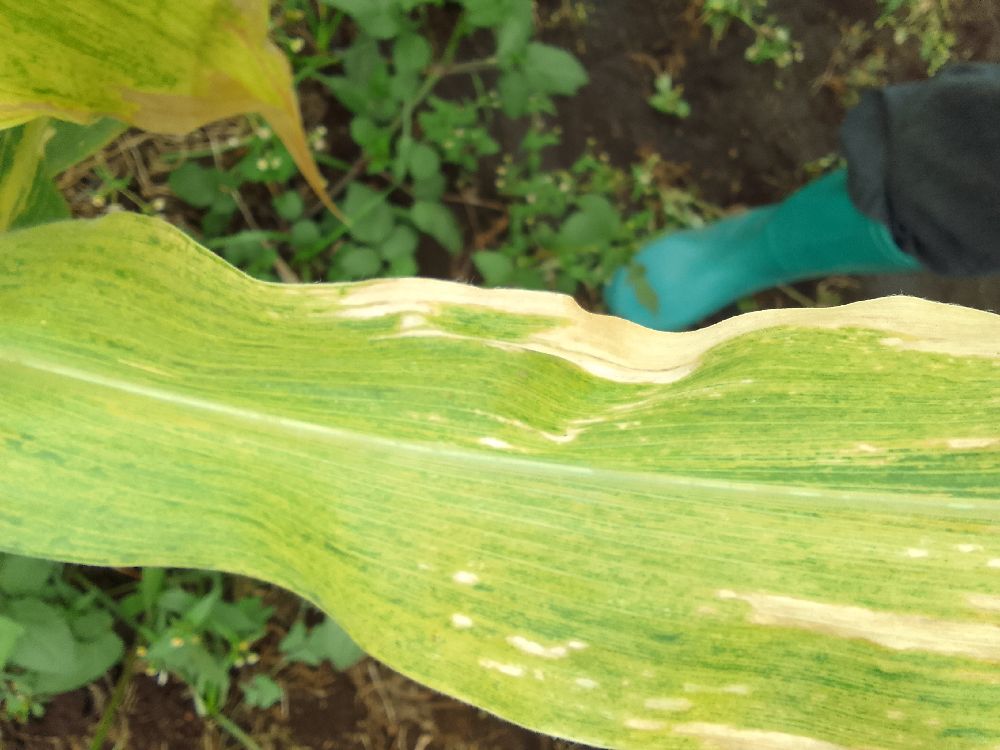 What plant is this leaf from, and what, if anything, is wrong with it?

maize, maize lethal necrosis
